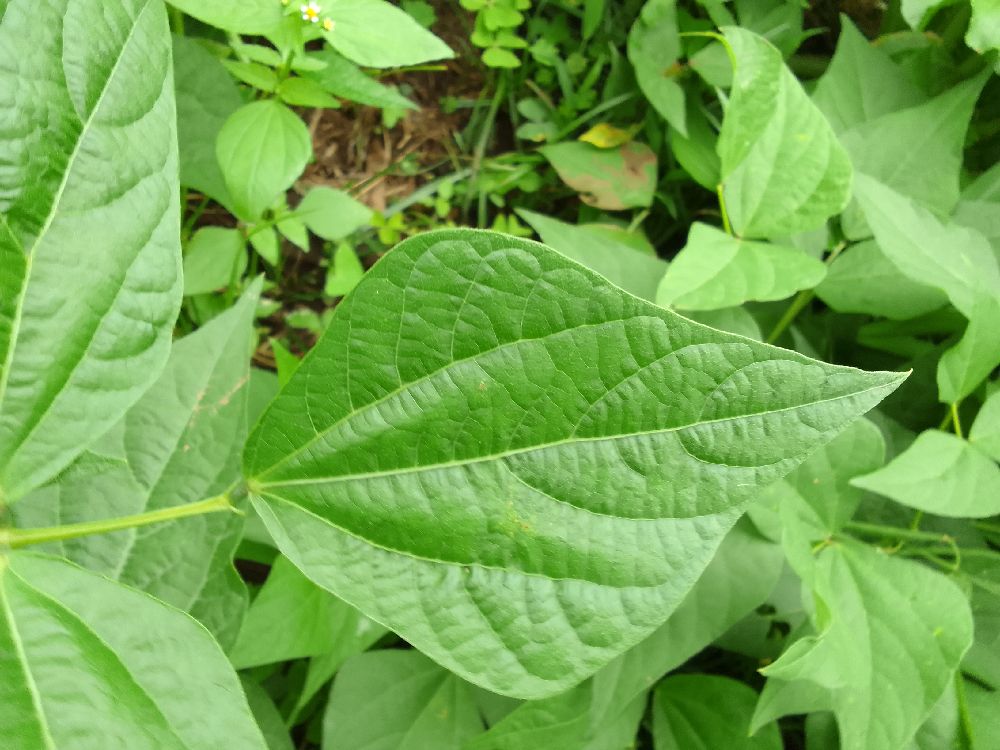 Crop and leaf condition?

common bean, healthy
